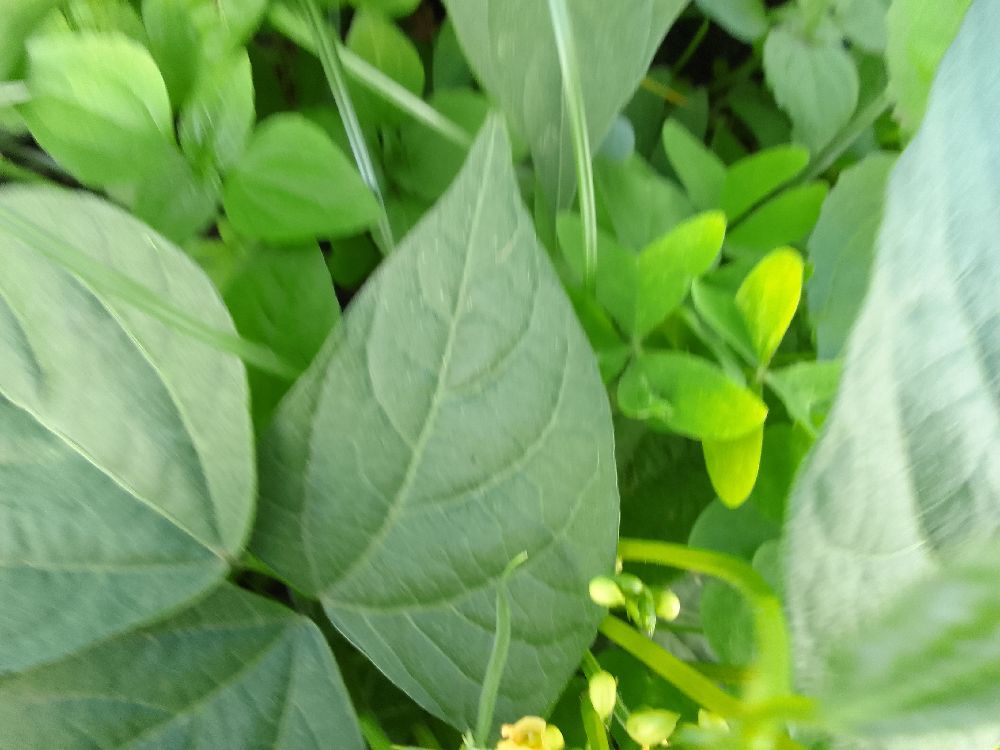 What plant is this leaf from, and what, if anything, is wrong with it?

common bean, healthy
